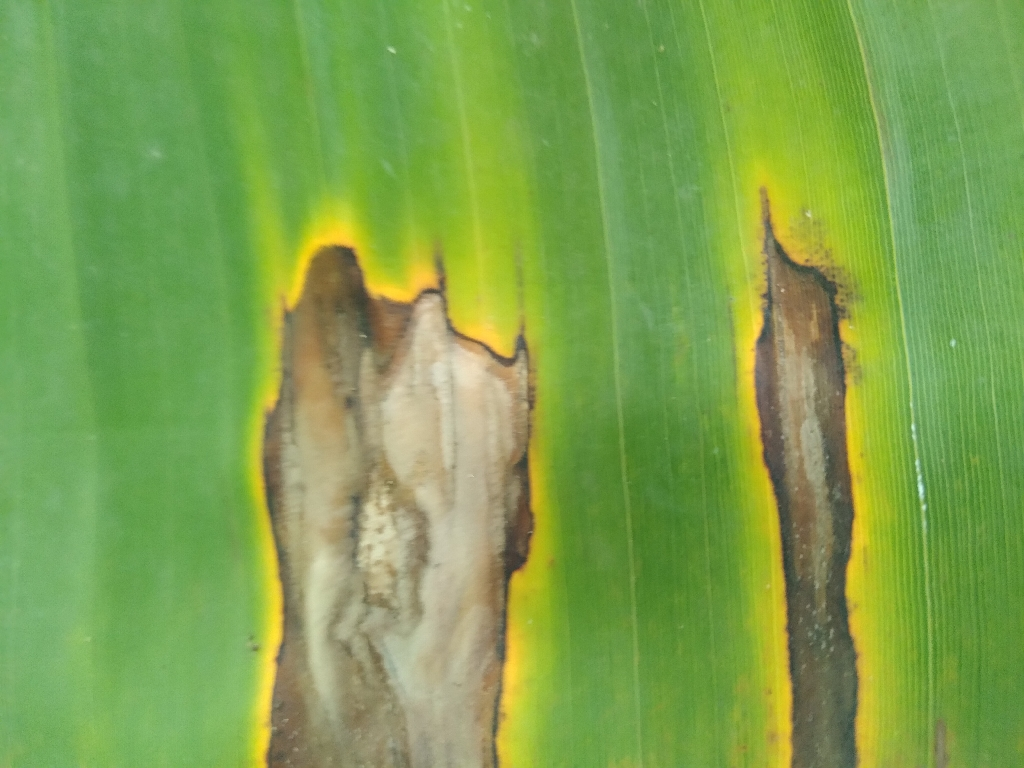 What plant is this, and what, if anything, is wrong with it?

banana, black sigatoka
